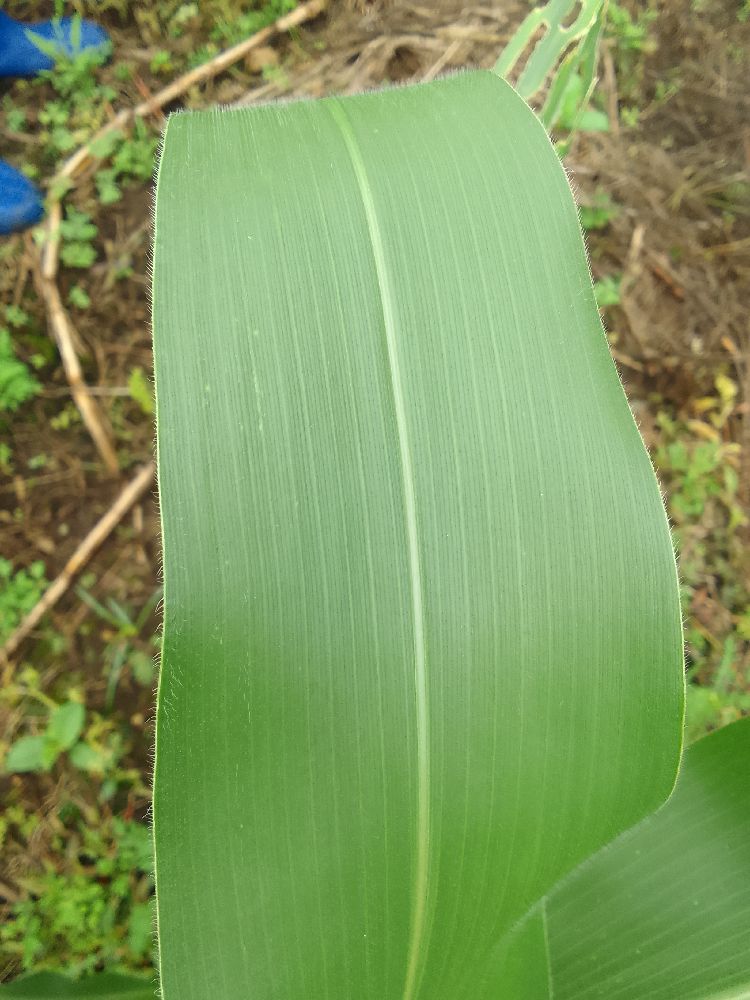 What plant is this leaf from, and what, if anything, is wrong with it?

maize, healthy
